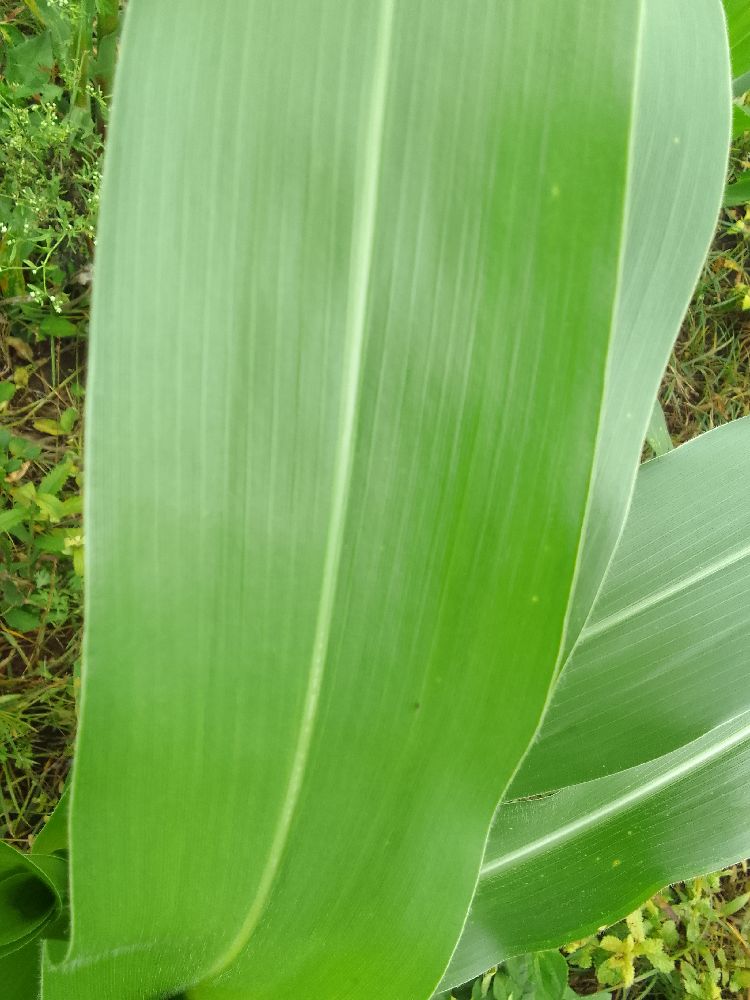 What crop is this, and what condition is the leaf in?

maize, healthy
